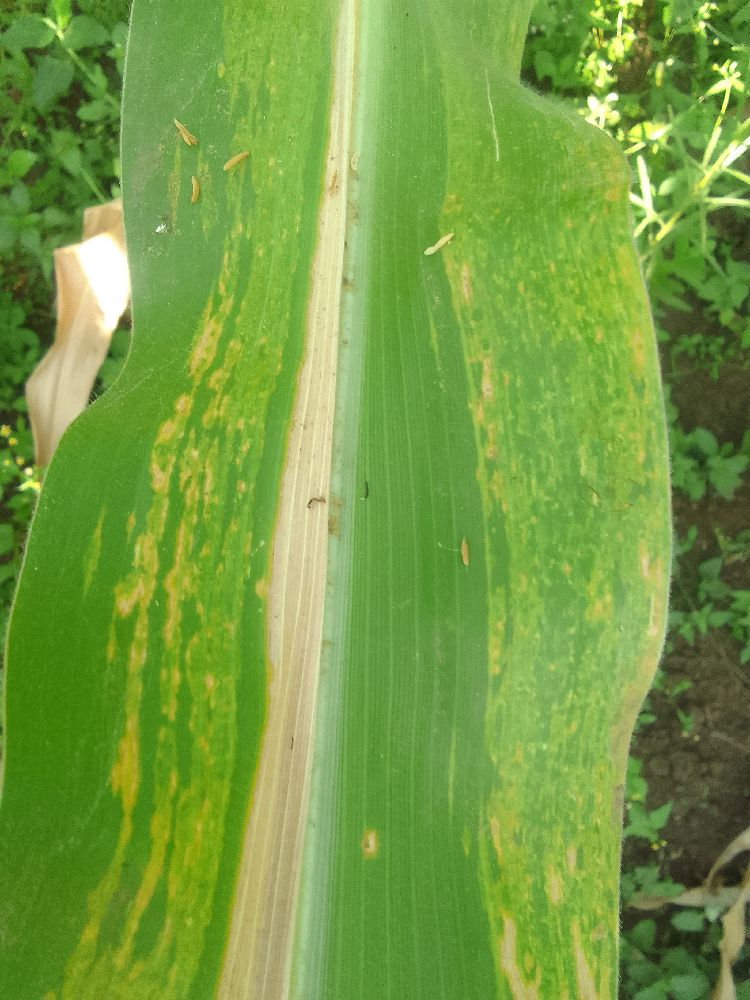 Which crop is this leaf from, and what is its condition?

maize, maize lethal necrosis
